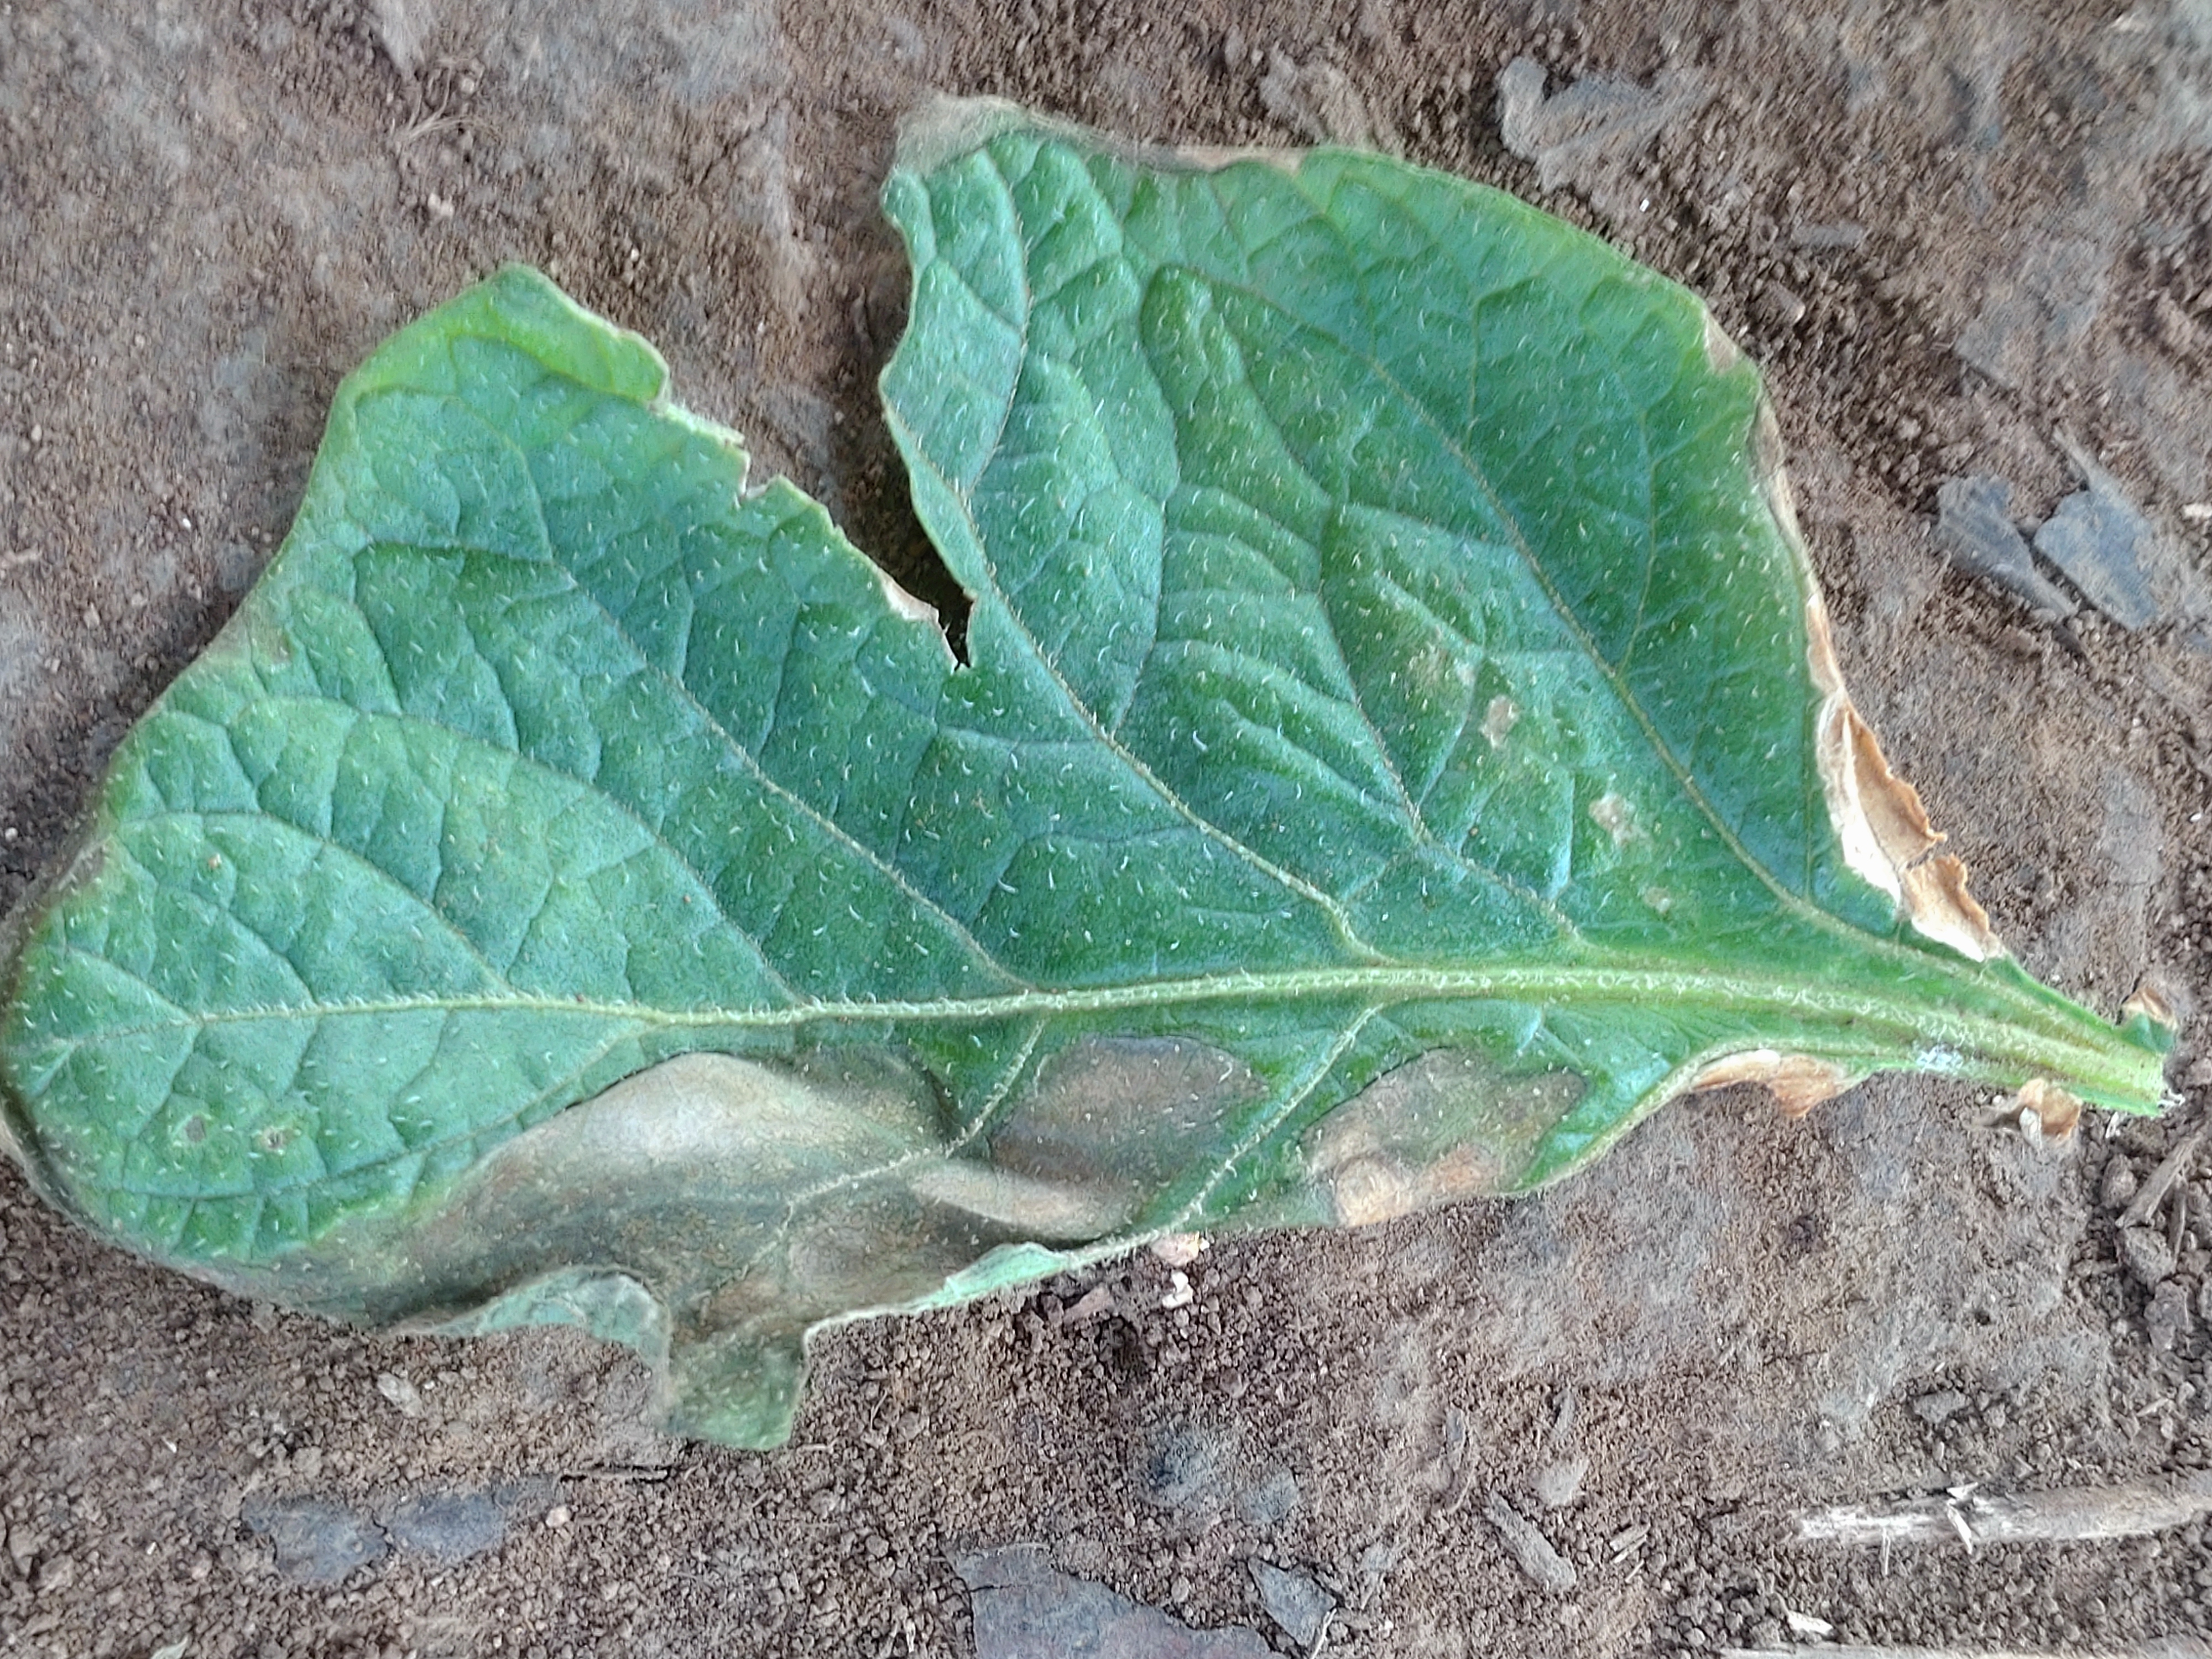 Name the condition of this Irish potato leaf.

early blight
